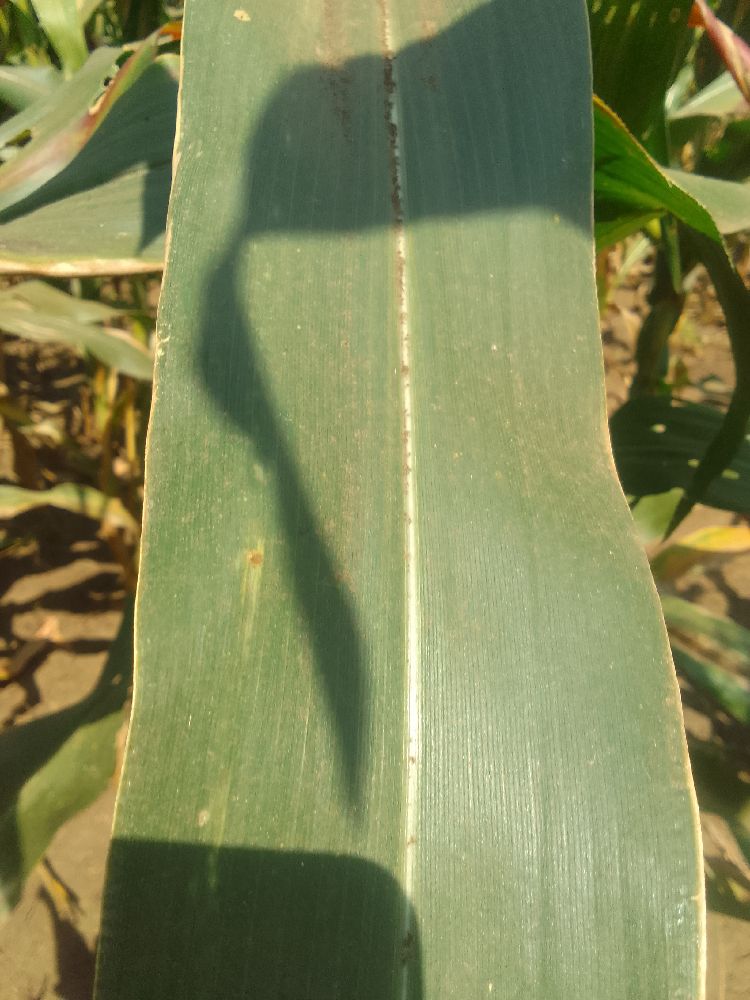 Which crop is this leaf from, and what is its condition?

maize, healthy
